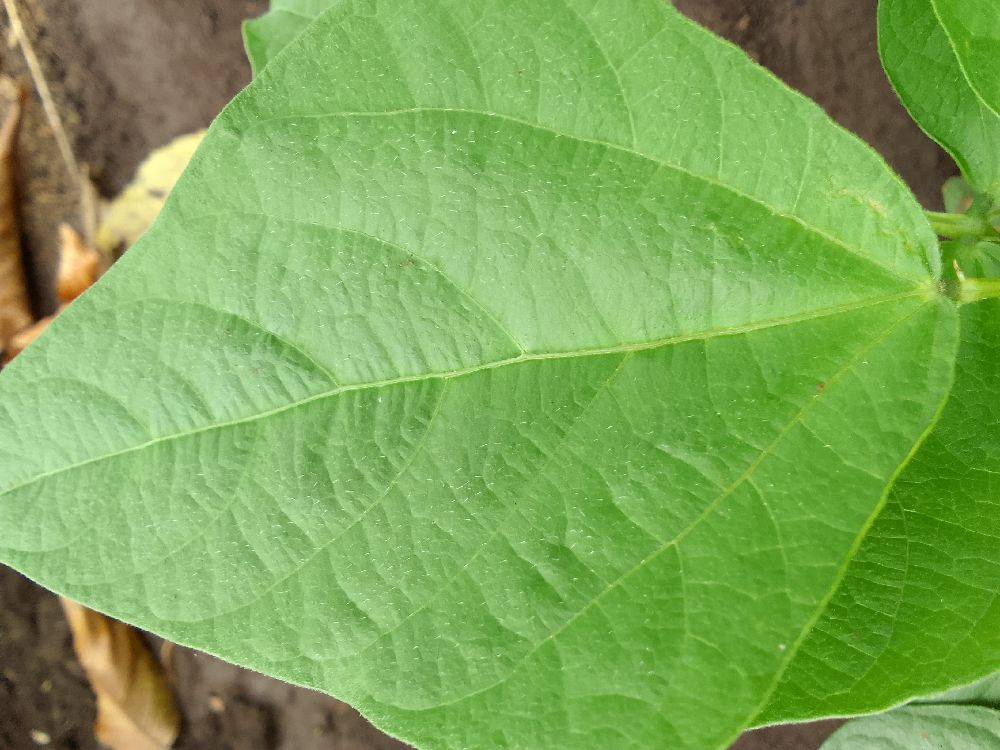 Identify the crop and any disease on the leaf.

common bean, healthy
